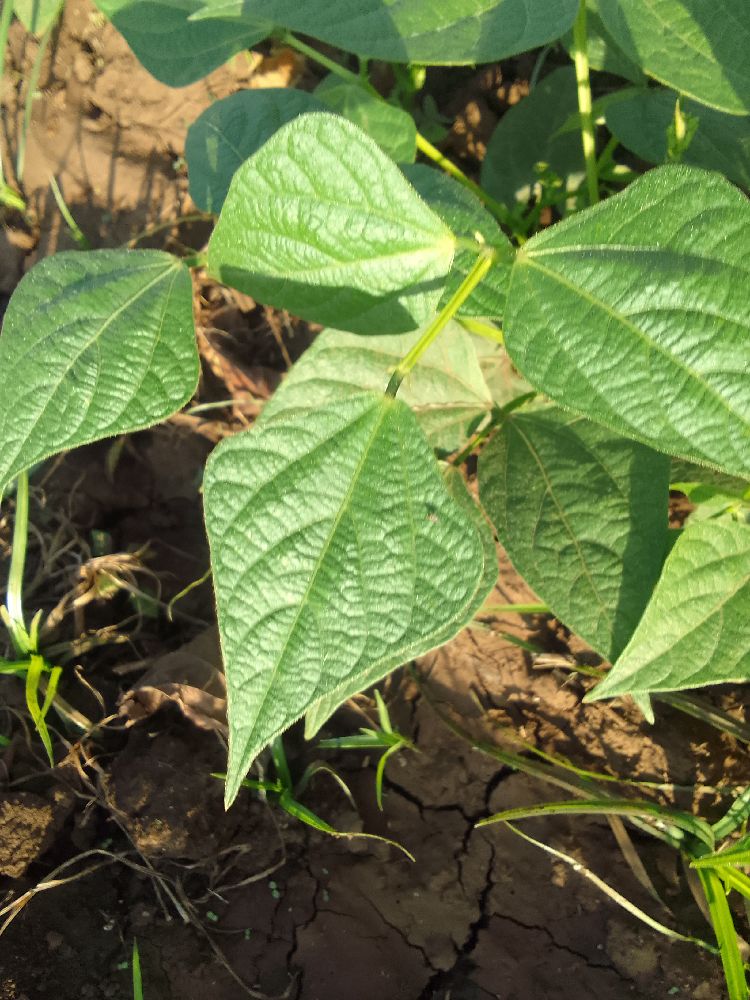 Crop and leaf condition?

common bean, healthy
